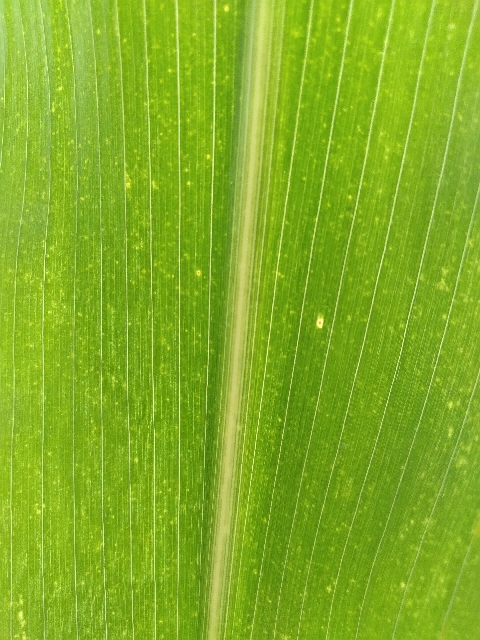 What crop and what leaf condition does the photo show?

maize, maize lethal necrosis
